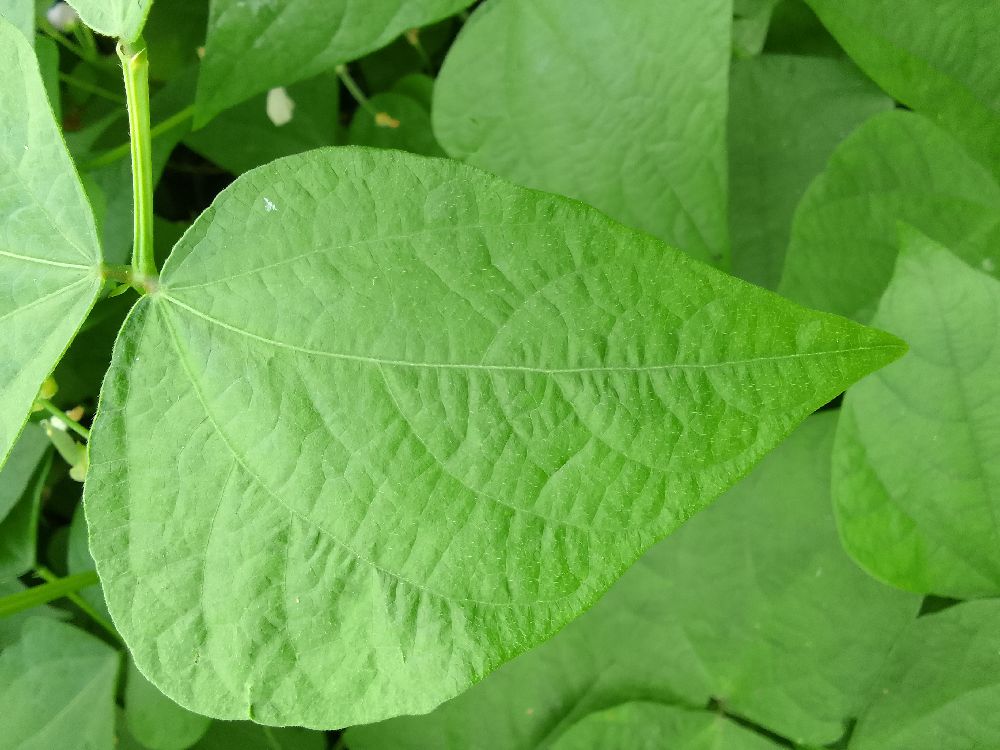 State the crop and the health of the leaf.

common bean, healthy
